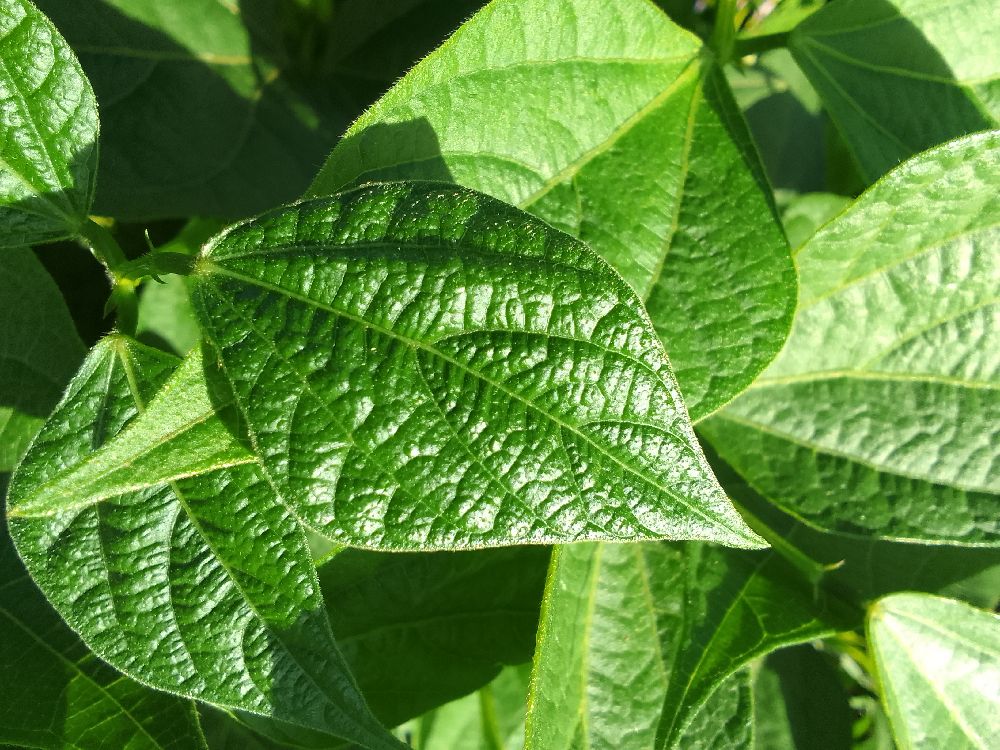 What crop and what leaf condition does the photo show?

common bean, healthy
